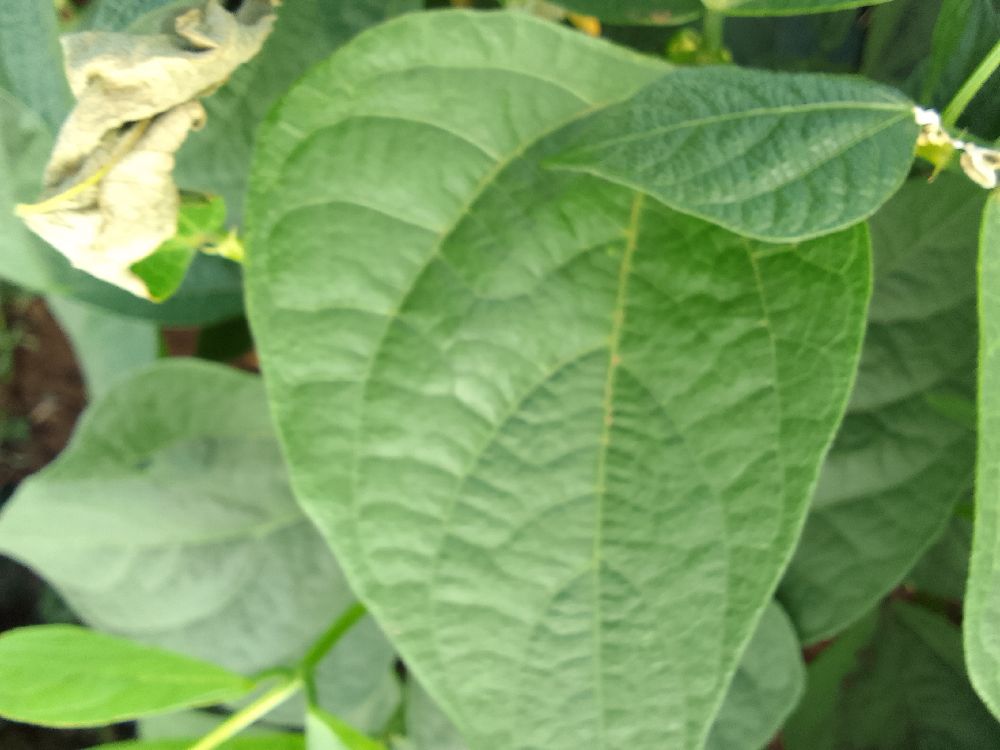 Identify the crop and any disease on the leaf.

common bean, healthy
